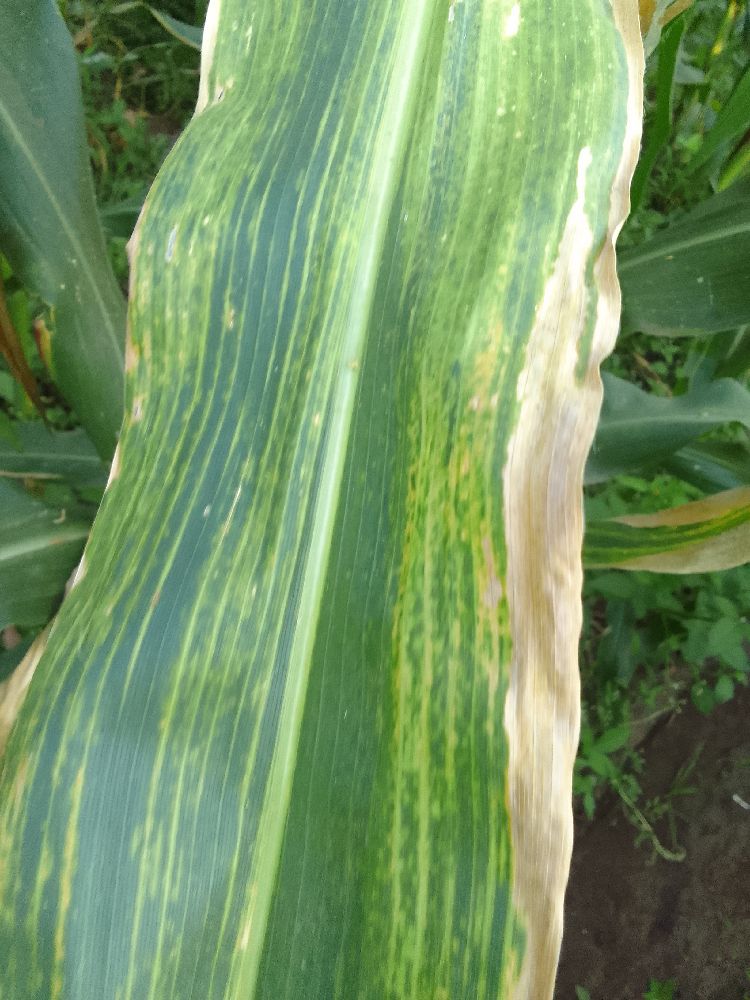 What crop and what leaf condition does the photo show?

maize, maize lethal necrosis
